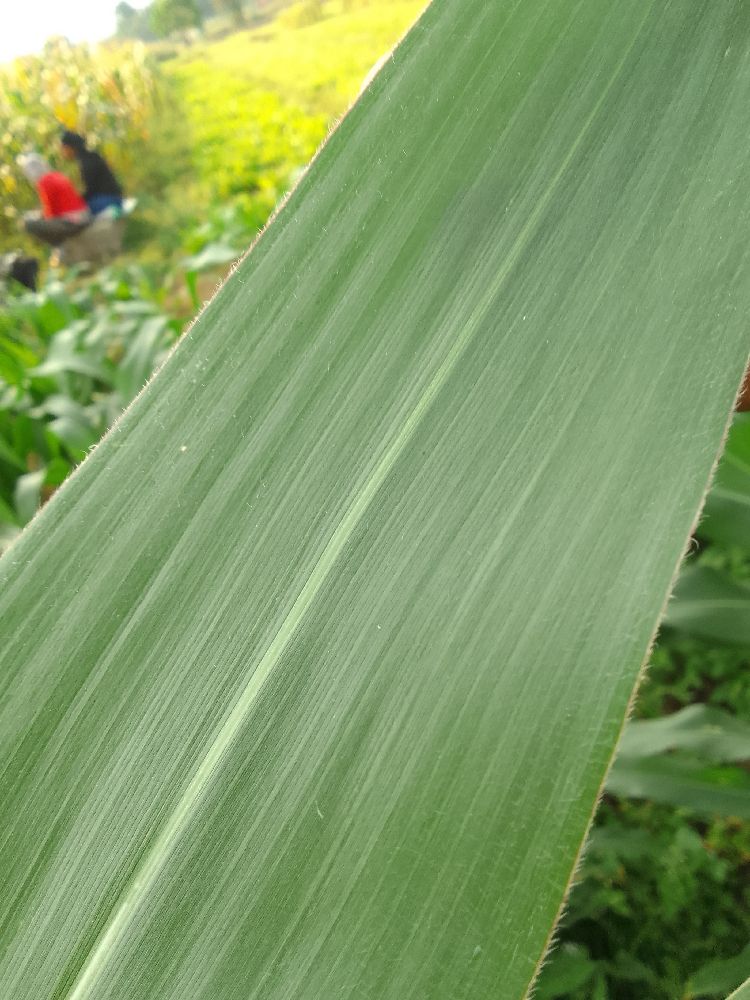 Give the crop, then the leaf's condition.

maize, healthy
